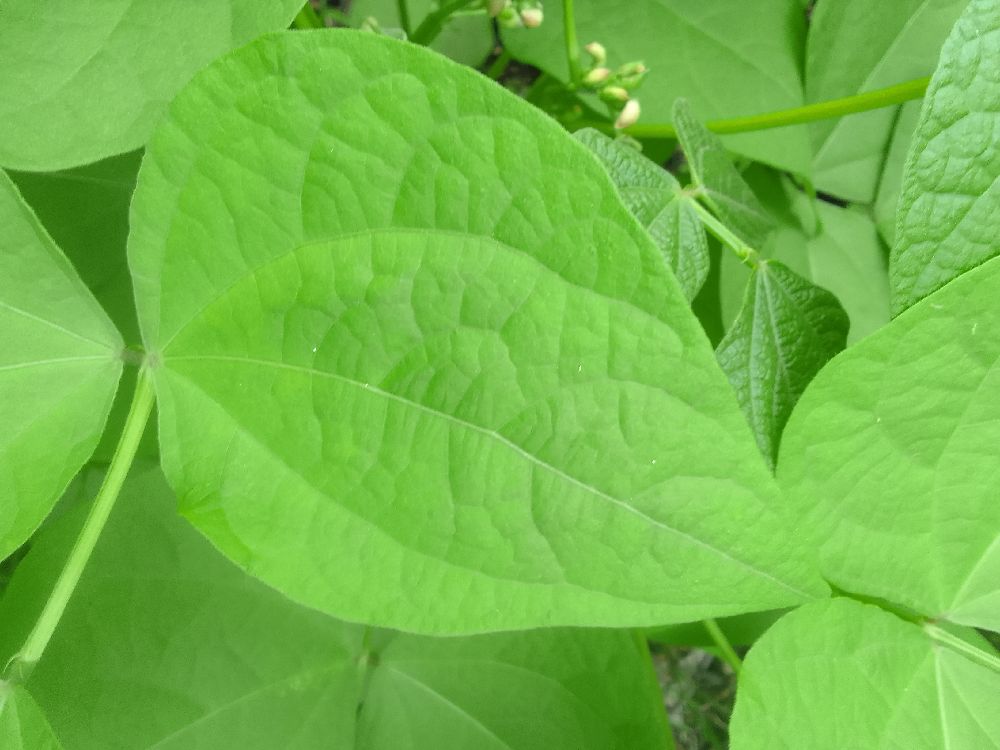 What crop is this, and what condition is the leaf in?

common bean, healthy
